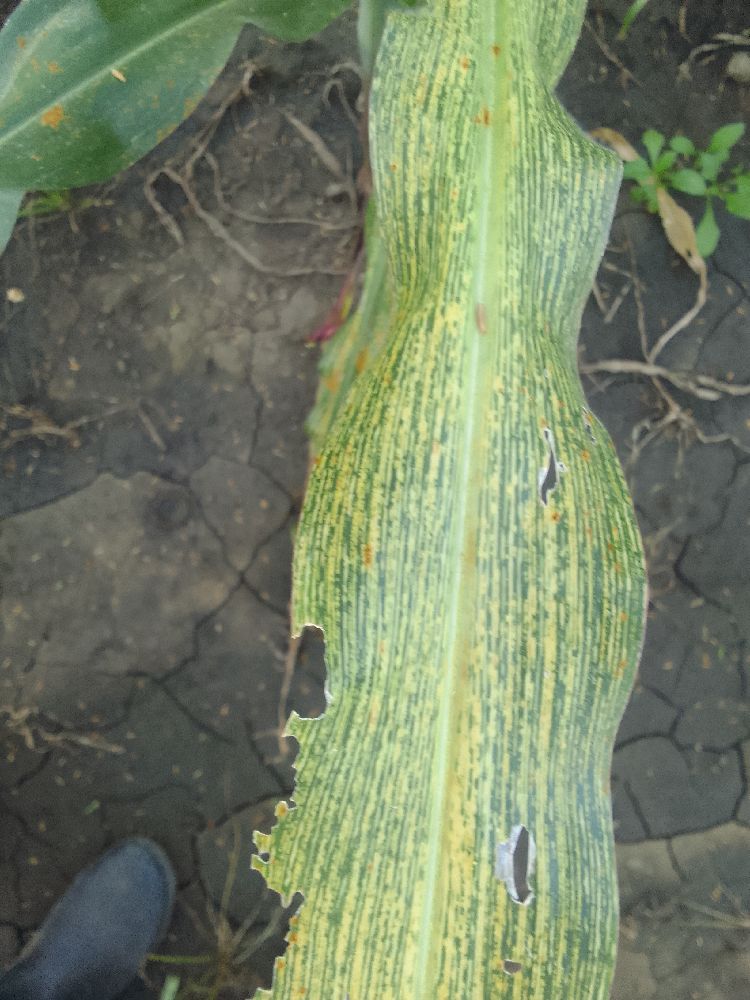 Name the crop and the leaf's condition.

maize, maize streak virus
